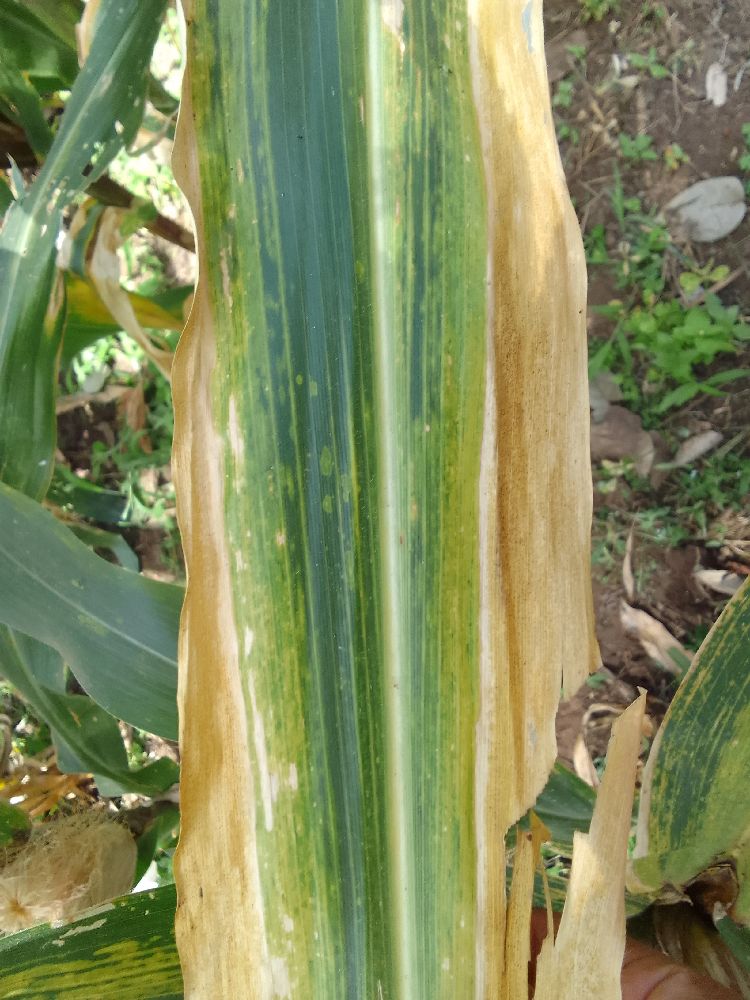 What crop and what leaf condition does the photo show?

maize, maize lethal necrosis
